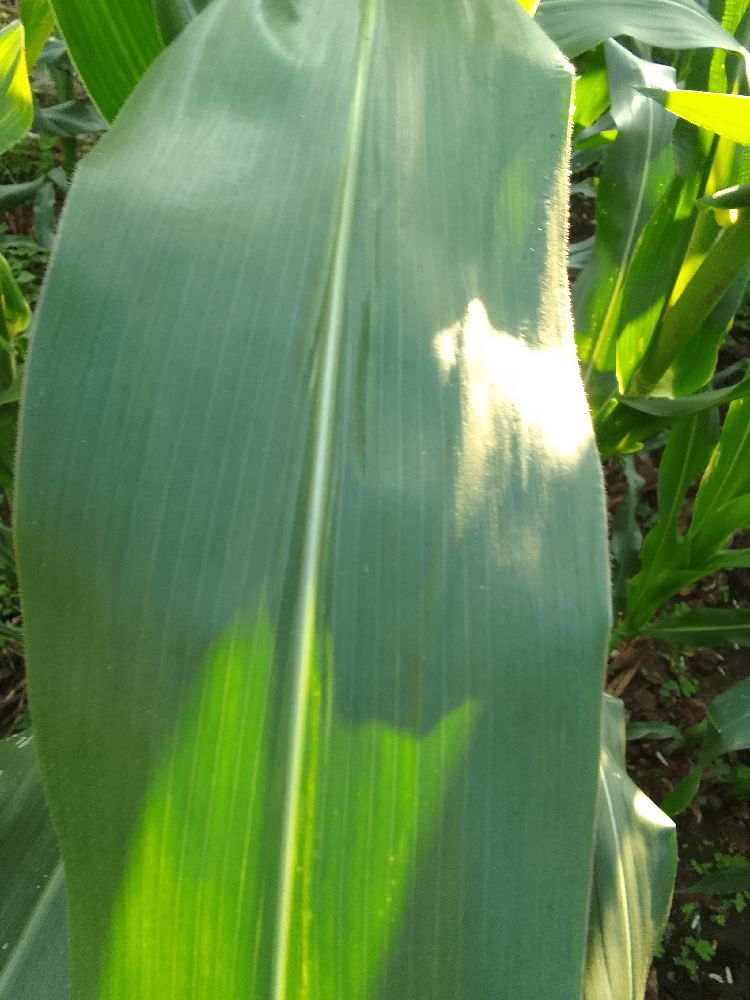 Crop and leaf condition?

maize, healthy
